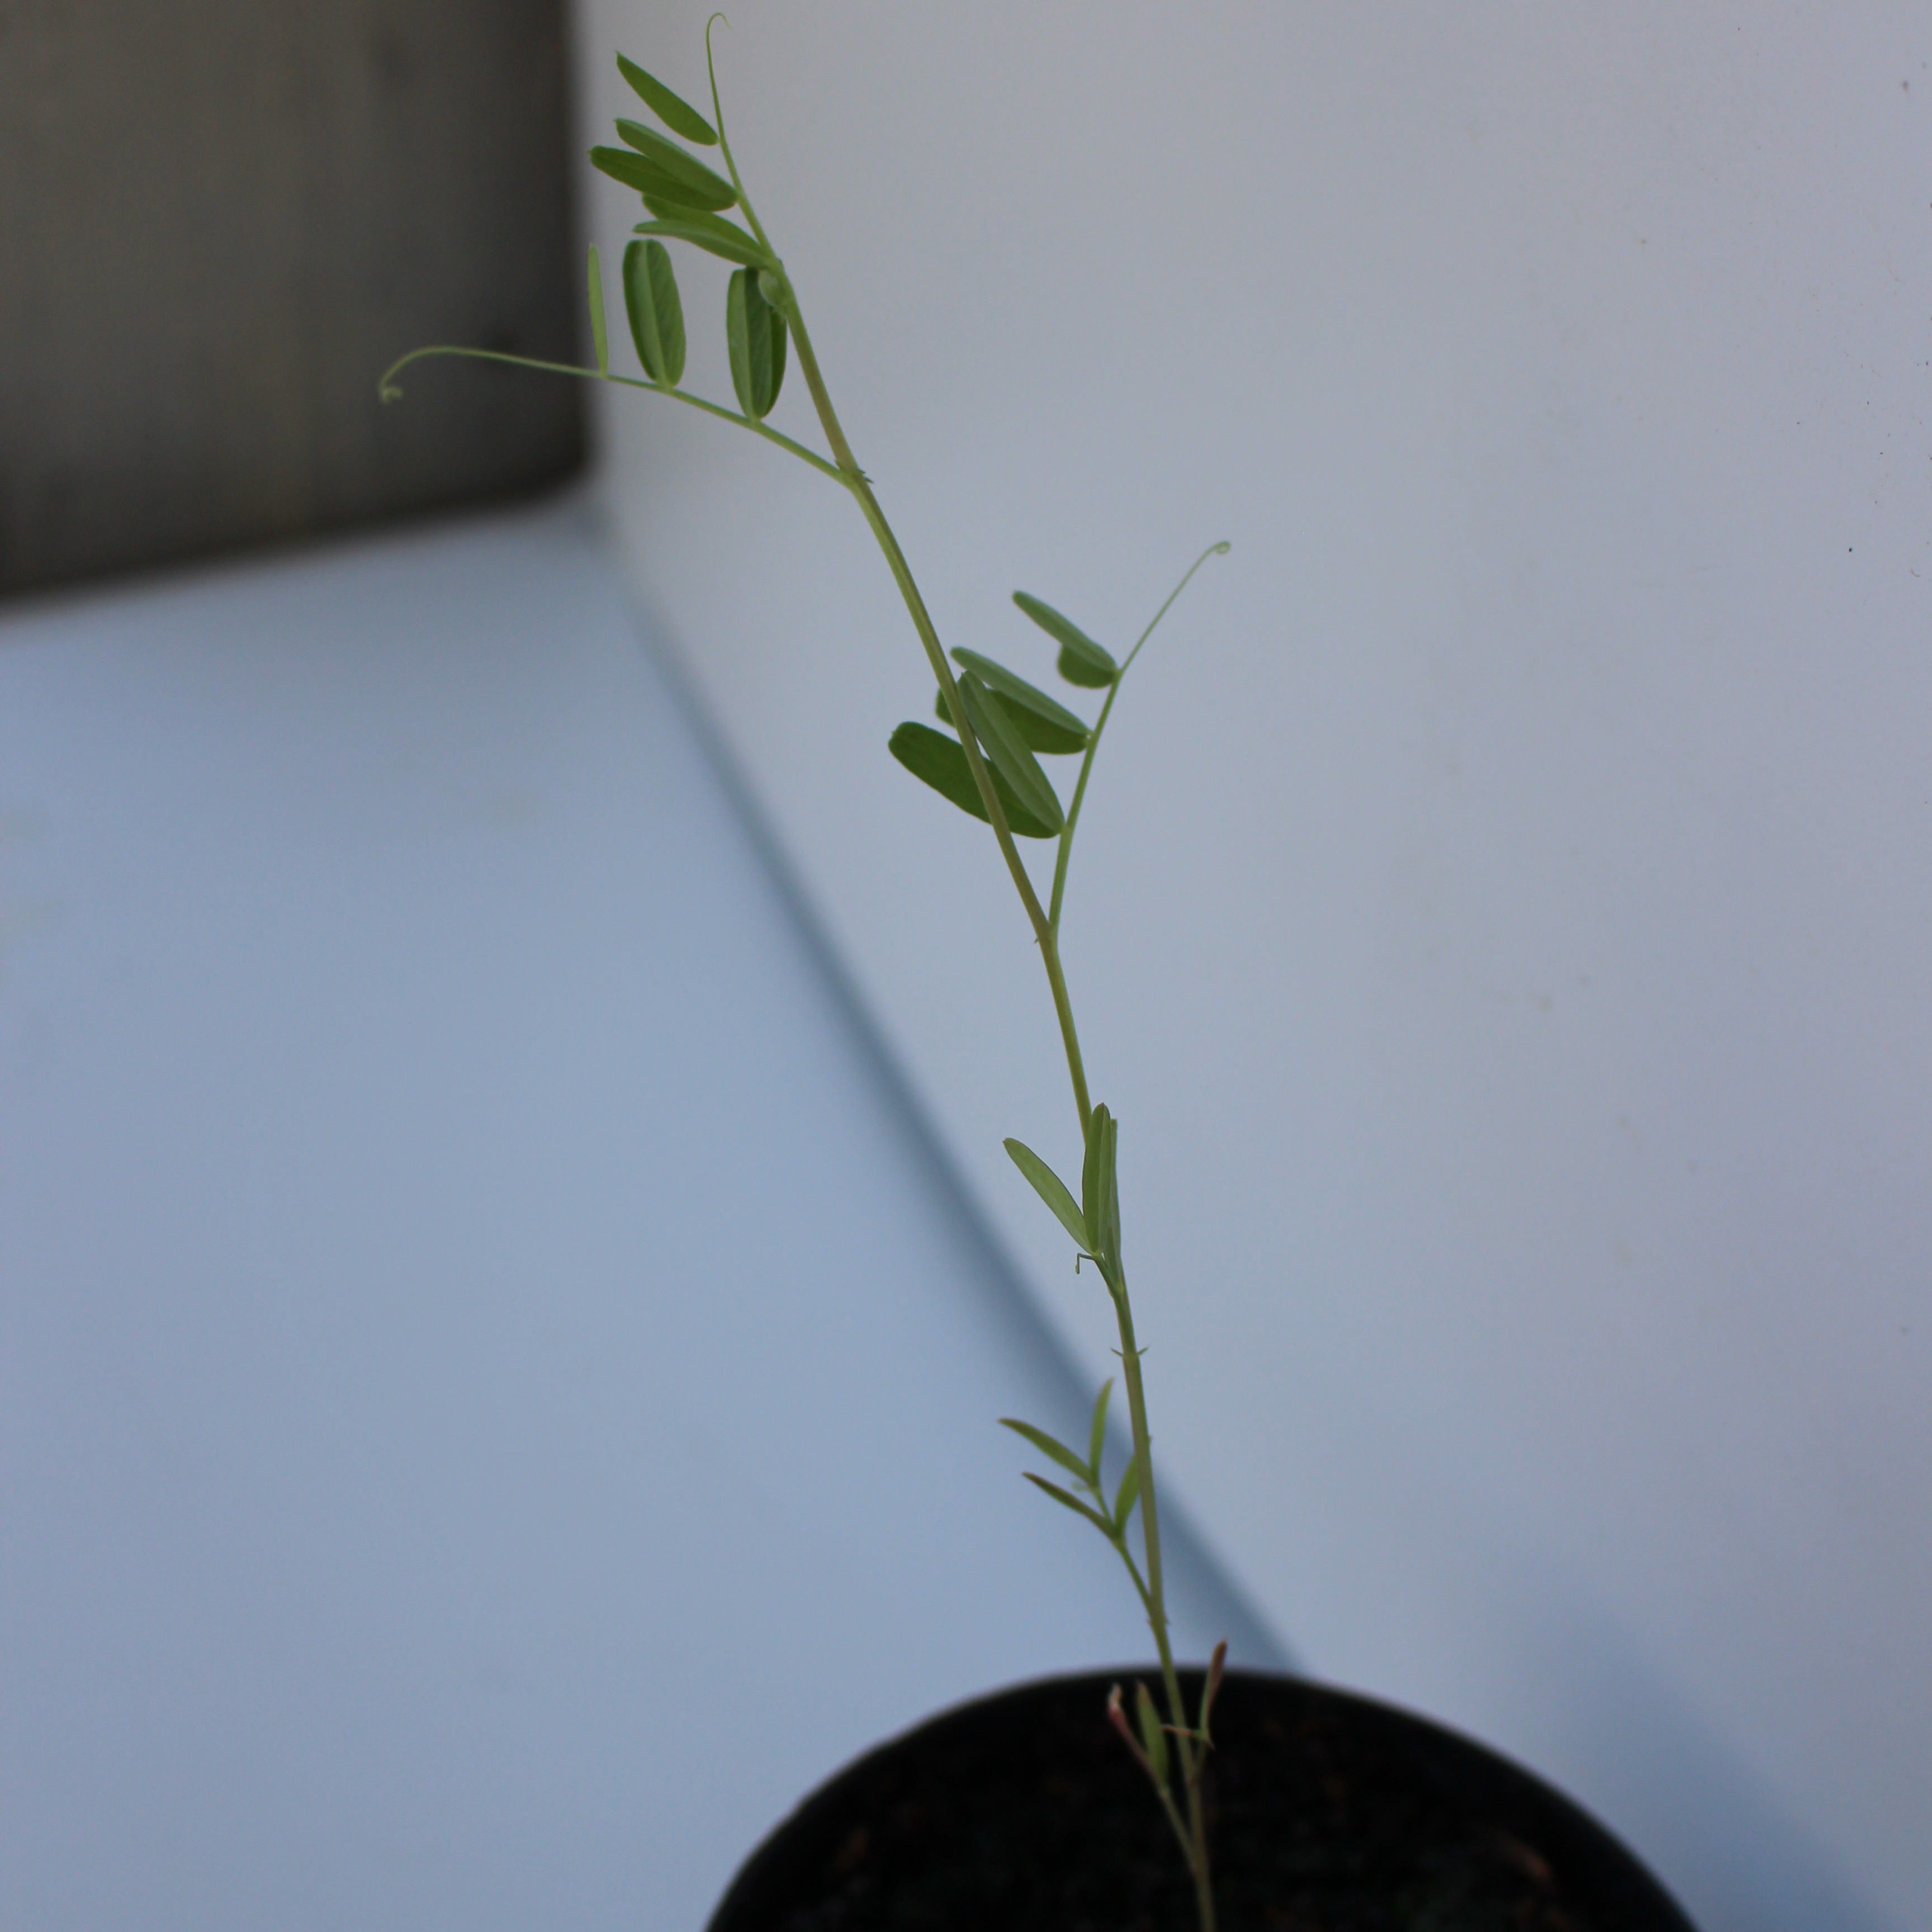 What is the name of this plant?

Vicia sativa
